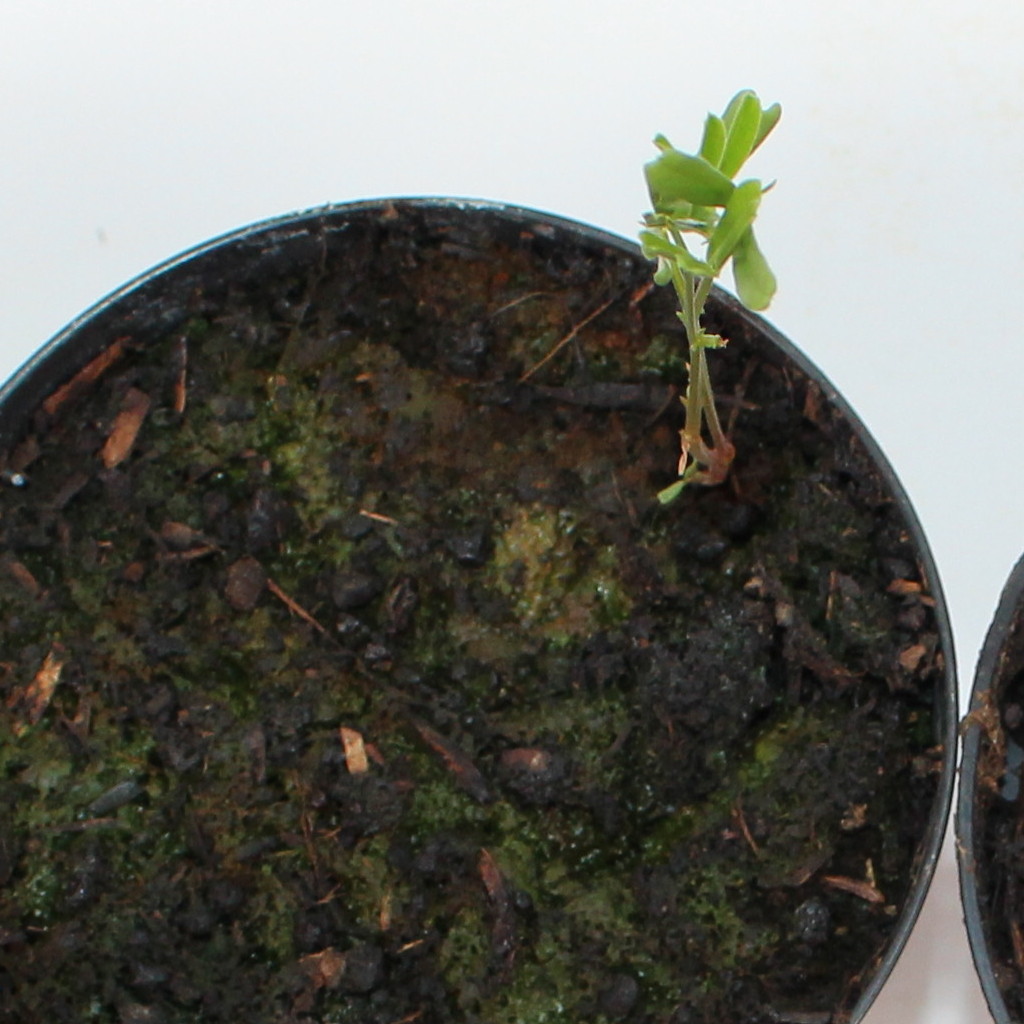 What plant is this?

Vicia sativa
